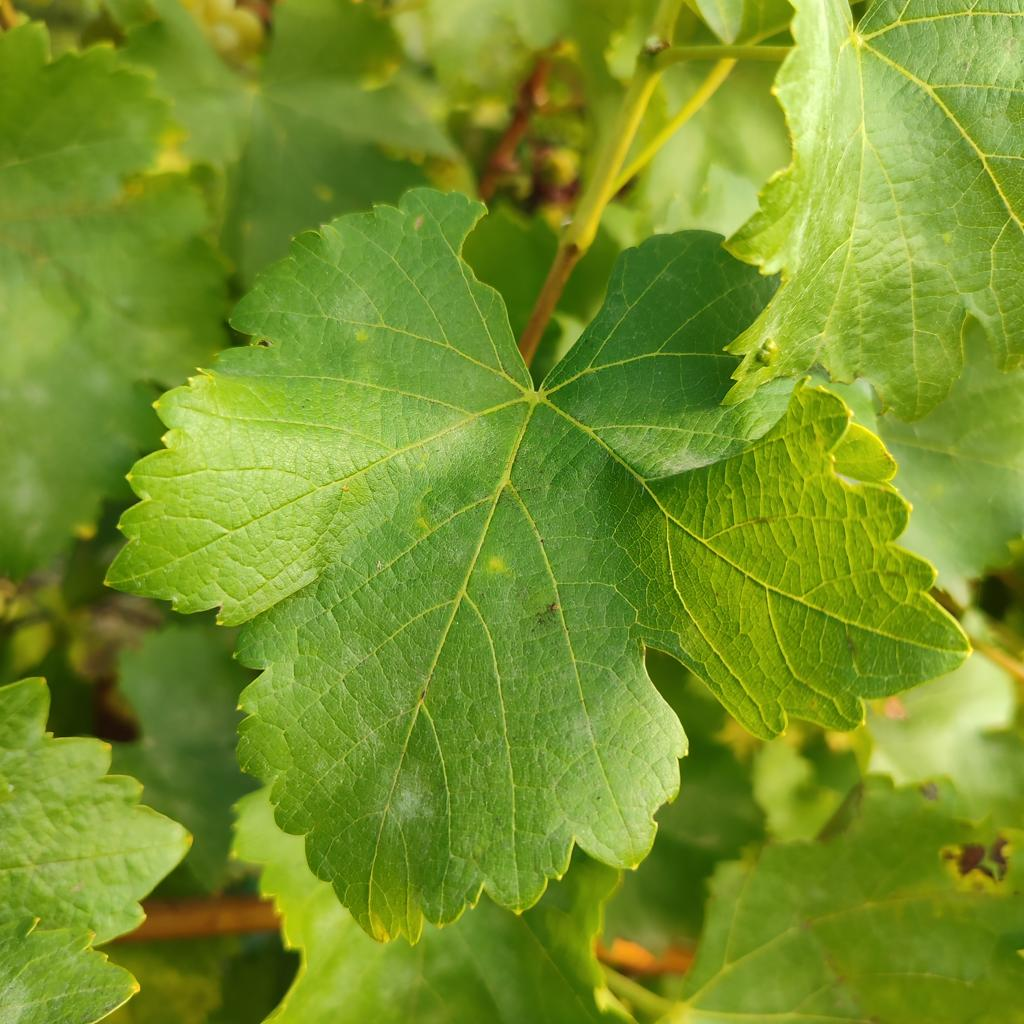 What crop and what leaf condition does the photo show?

grapevine, powdery mildew
